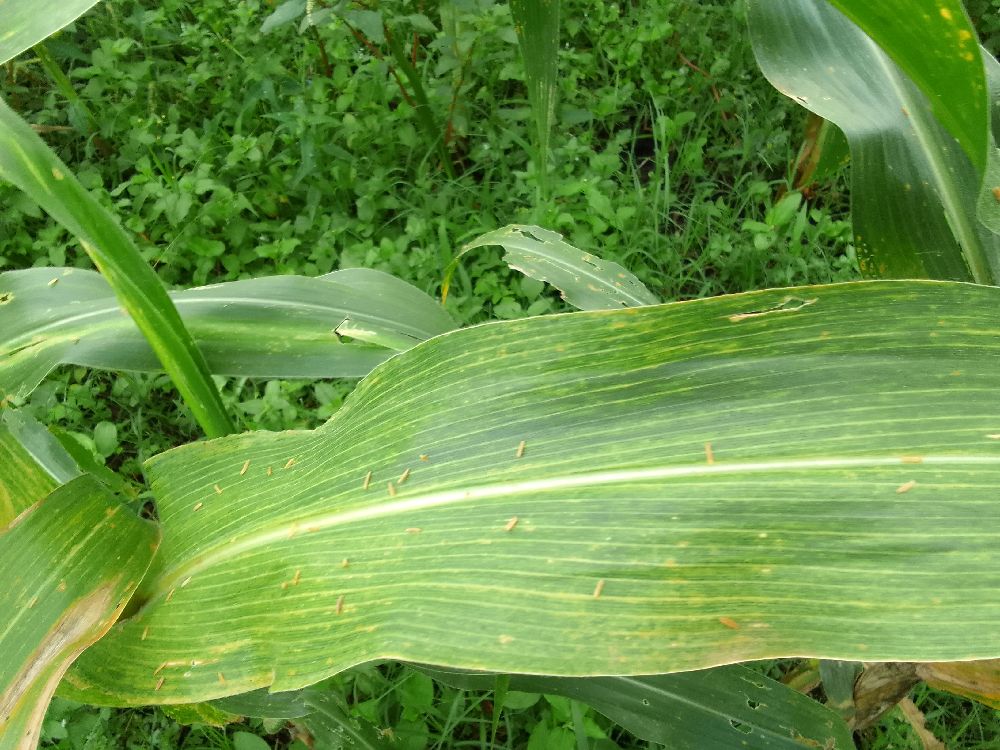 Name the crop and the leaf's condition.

maize, maize lethal necrosis
